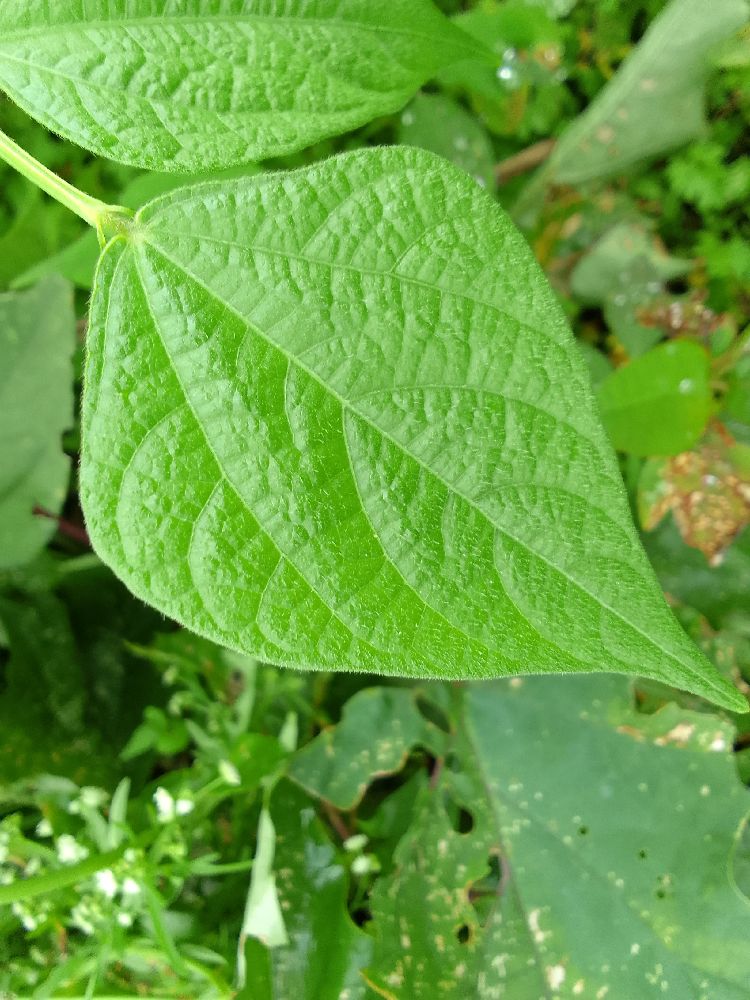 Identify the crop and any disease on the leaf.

common bean, healthy
